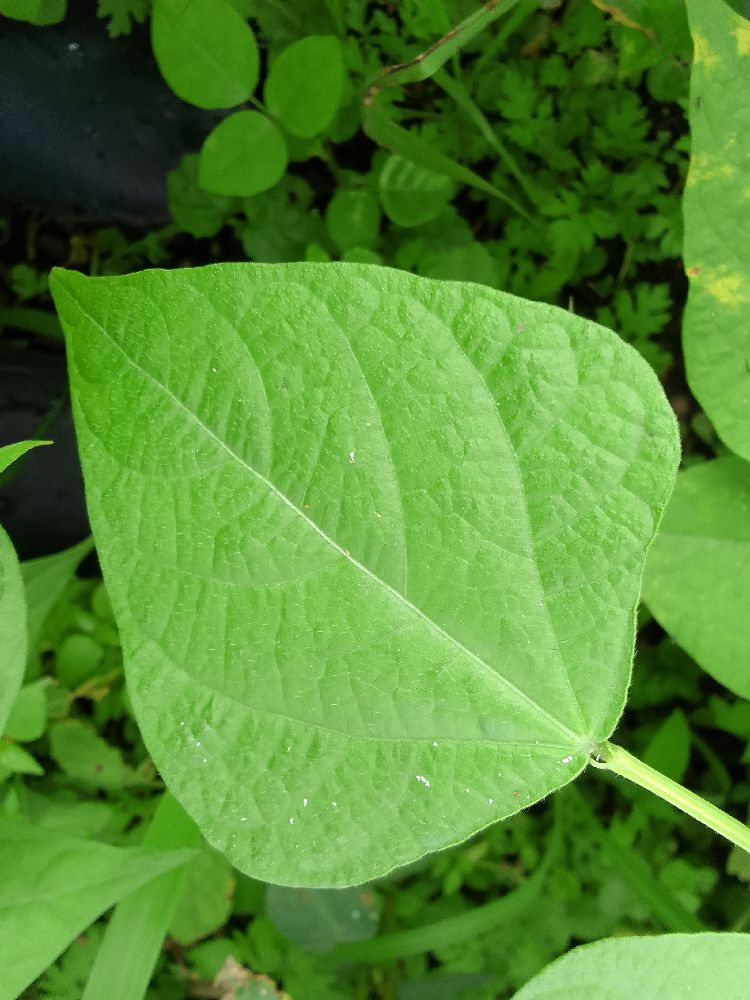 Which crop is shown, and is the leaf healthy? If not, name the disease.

common bean, healthy
